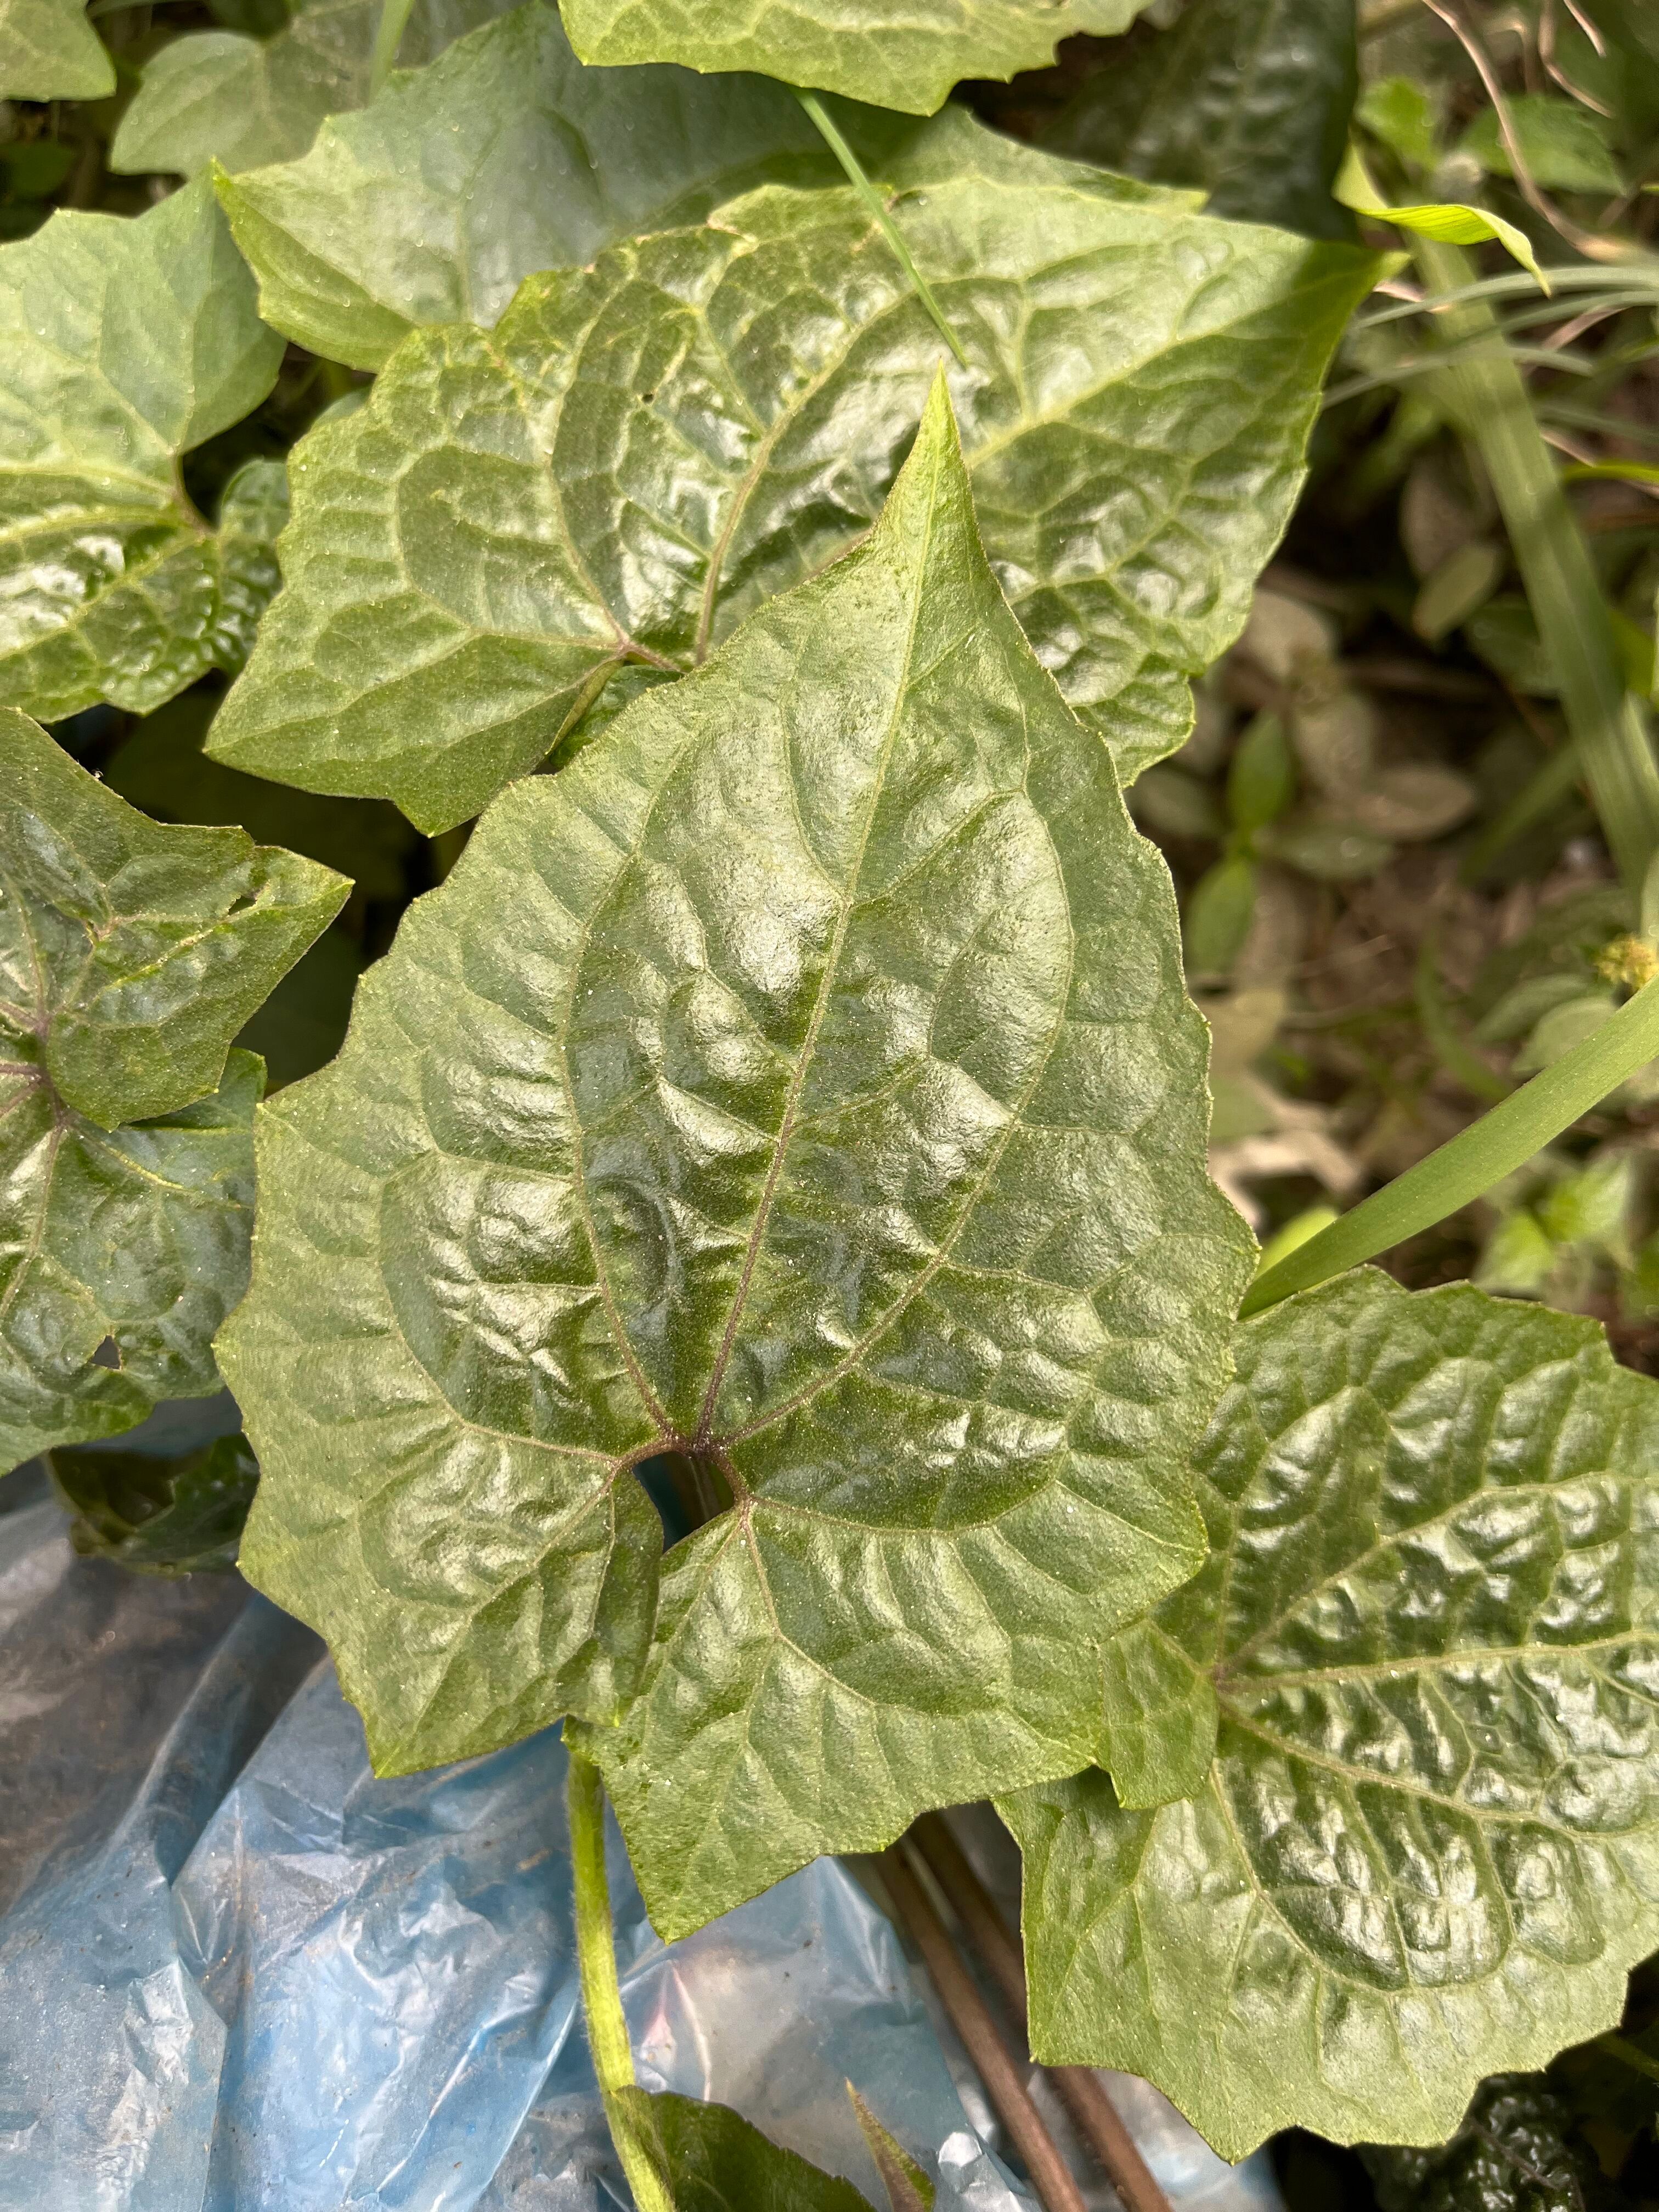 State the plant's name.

bitter vine
